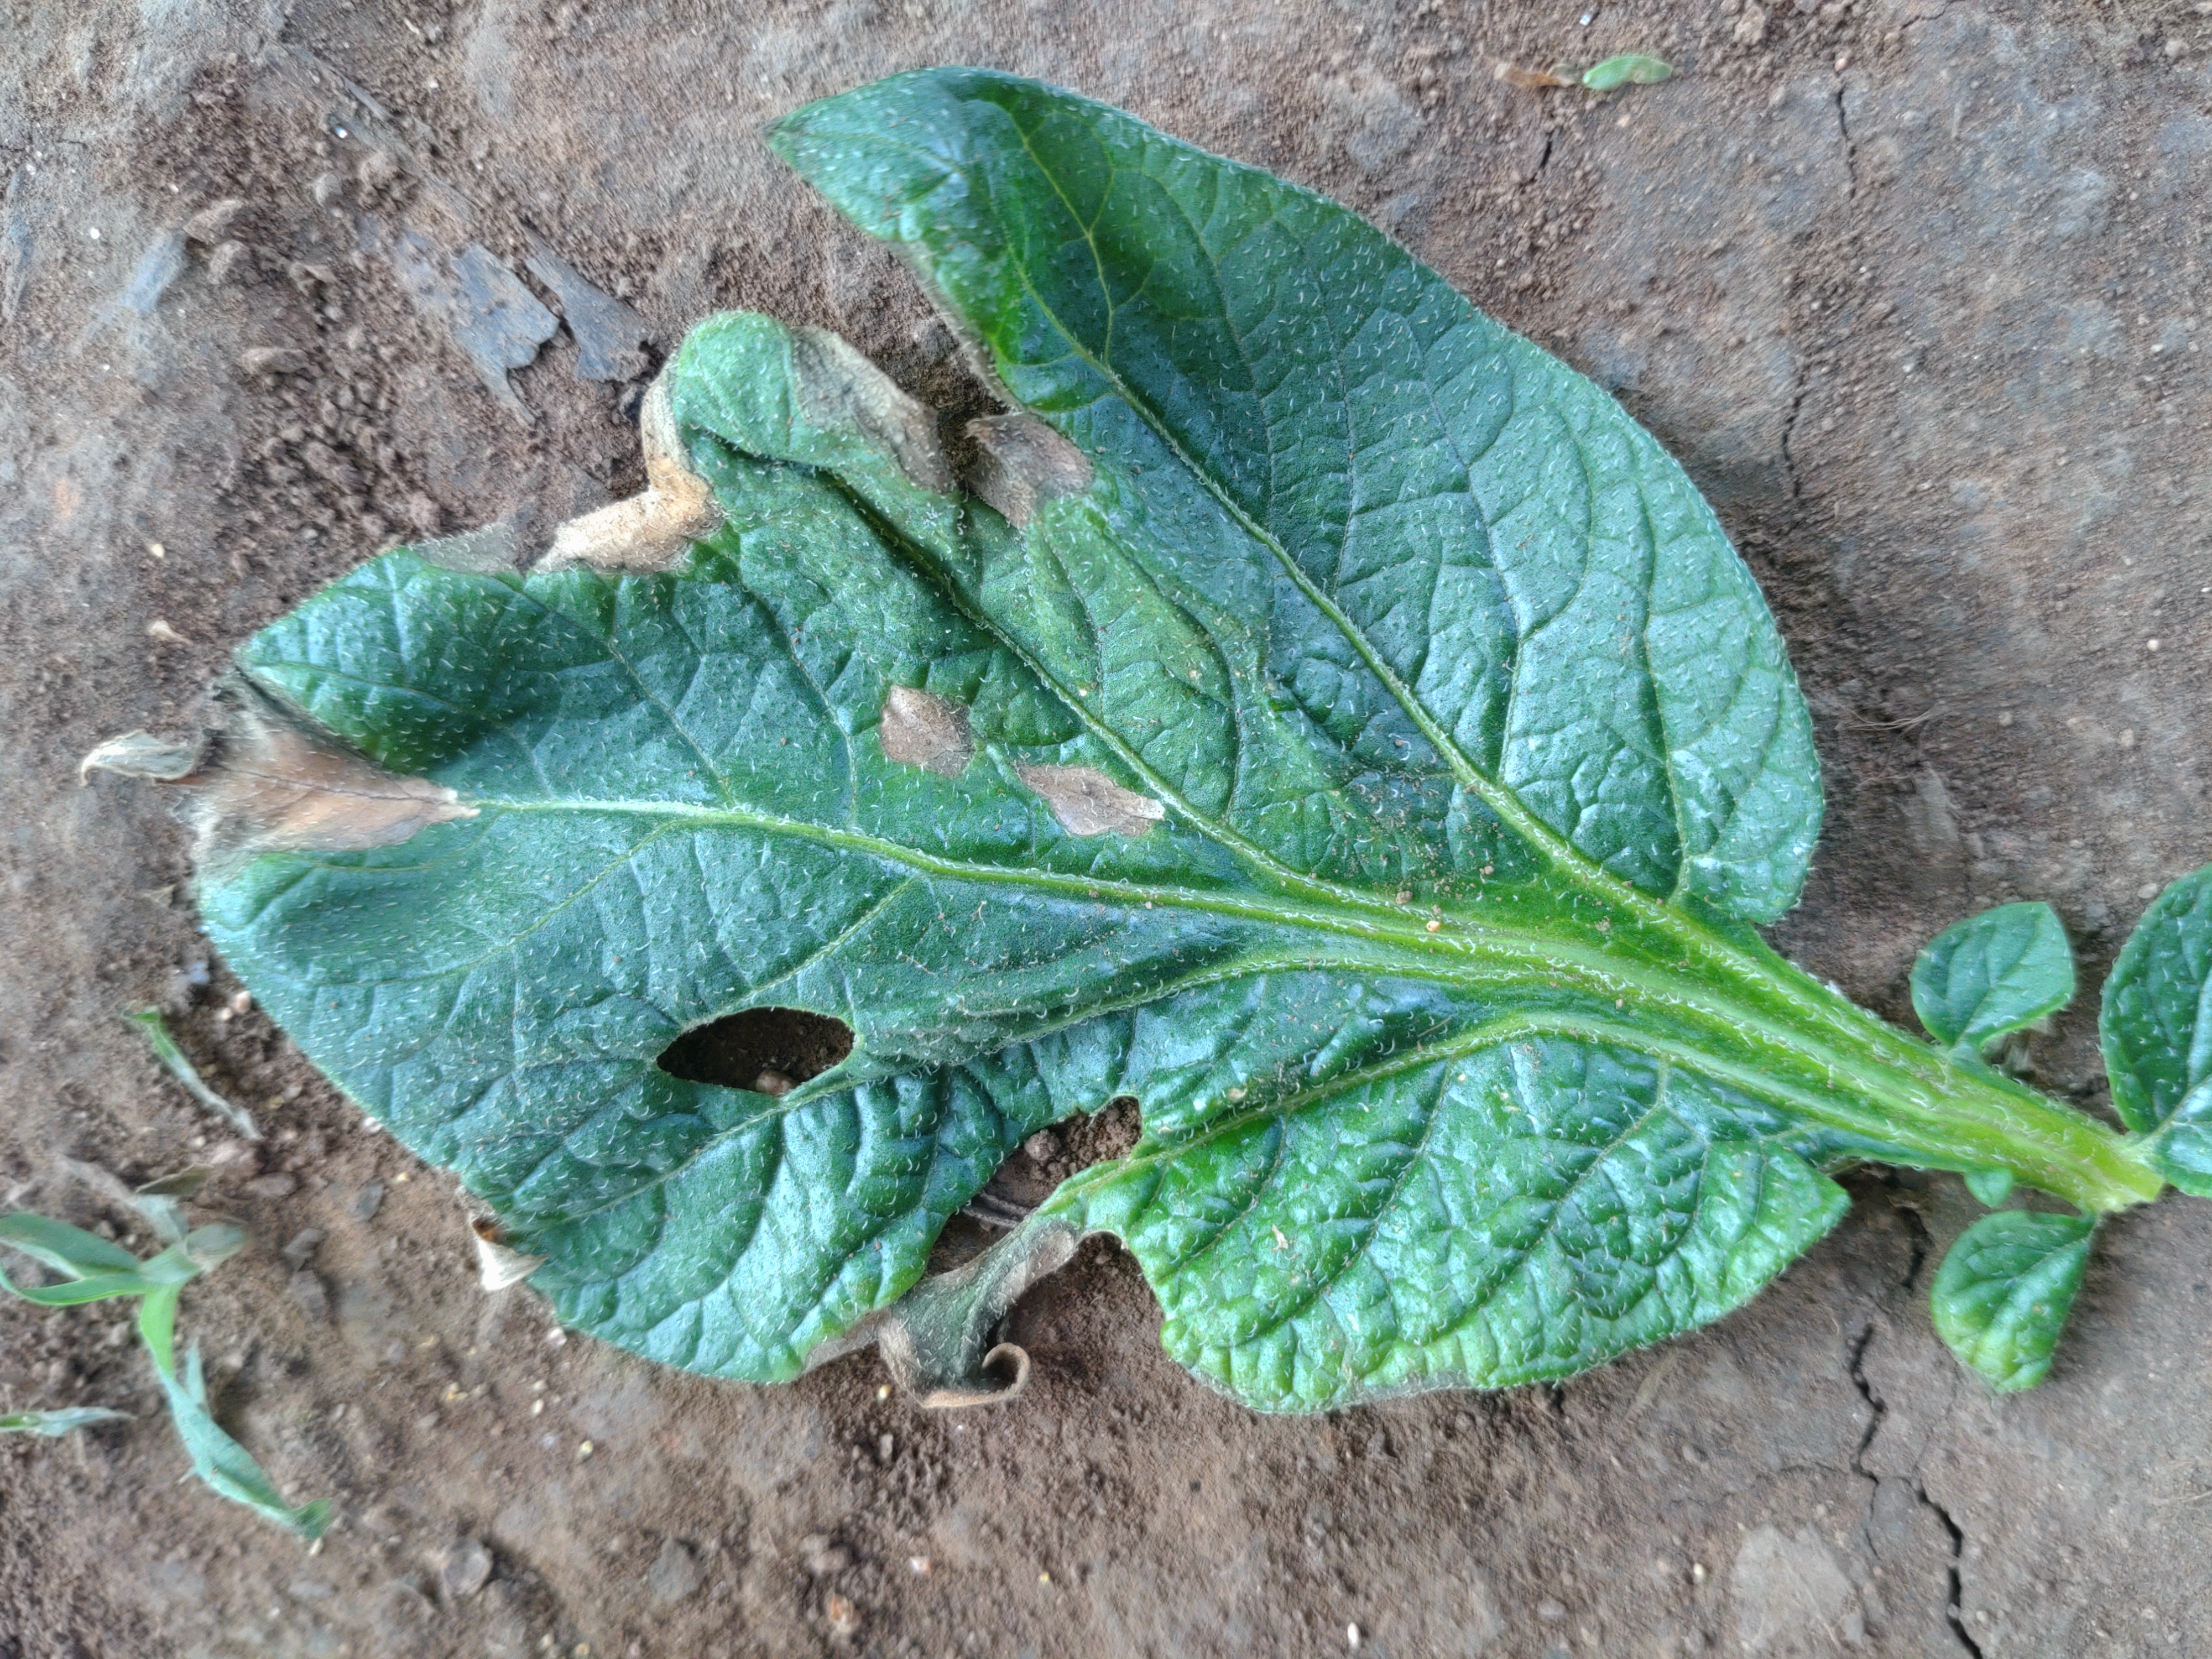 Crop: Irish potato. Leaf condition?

early blight
